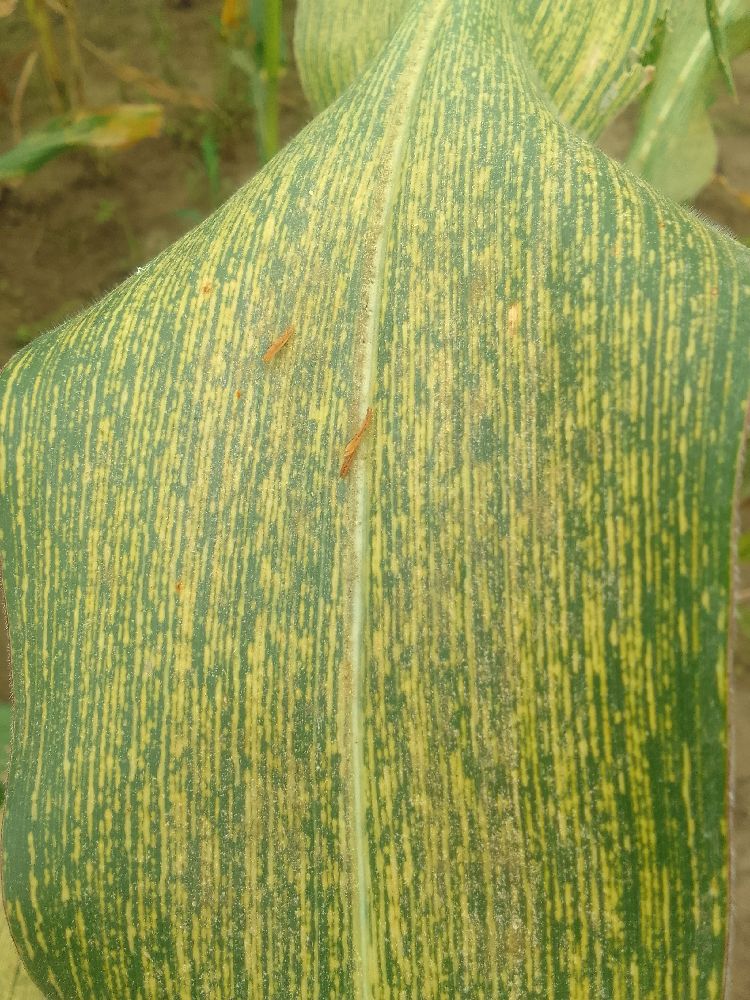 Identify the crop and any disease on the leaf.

maize, maize streak virus
